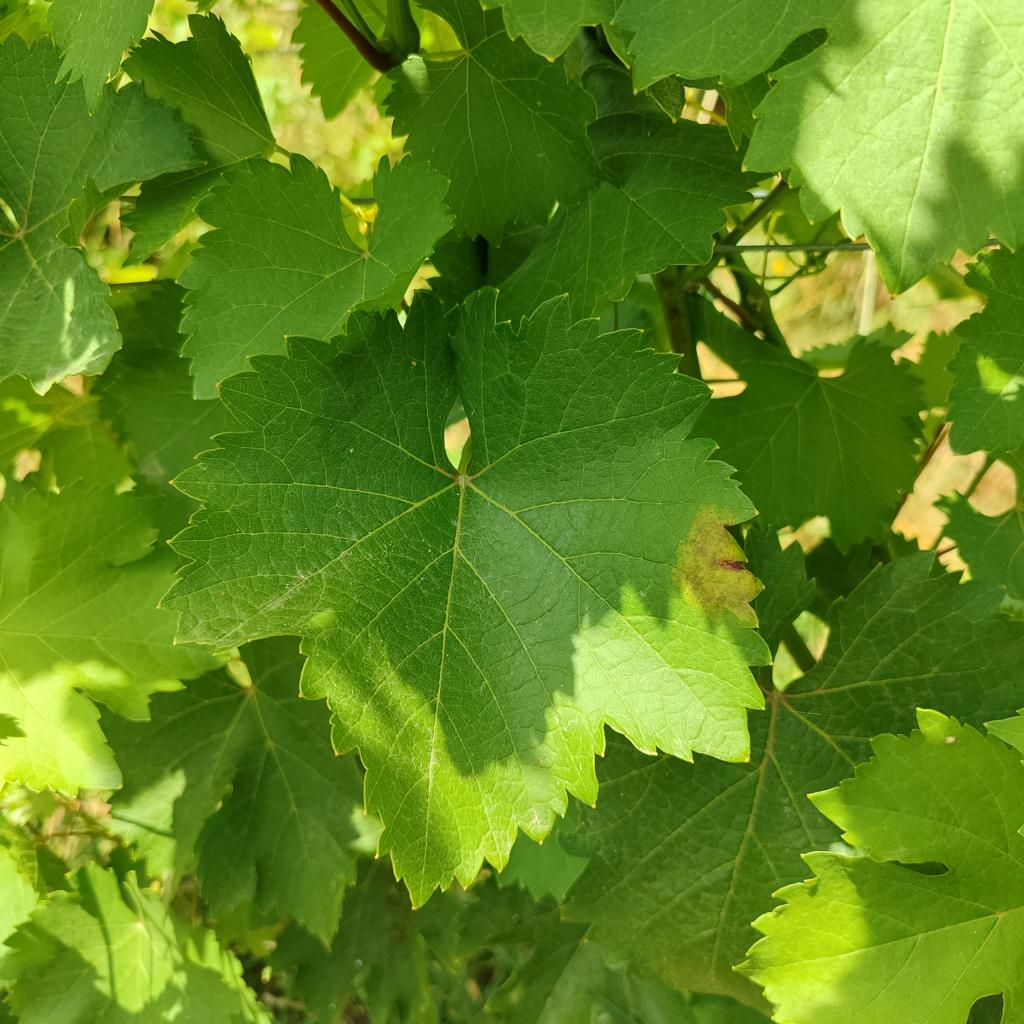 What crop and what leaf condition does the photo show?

grapevine, downy mildew
